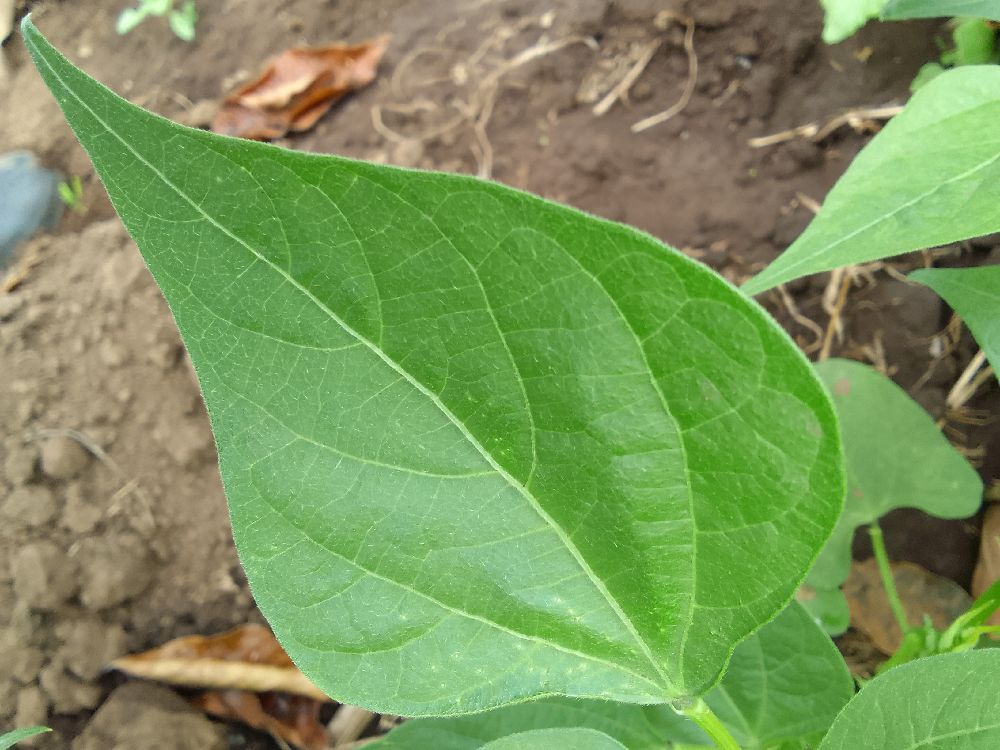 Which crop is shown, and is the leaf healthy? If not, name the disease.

common bean, healthy
